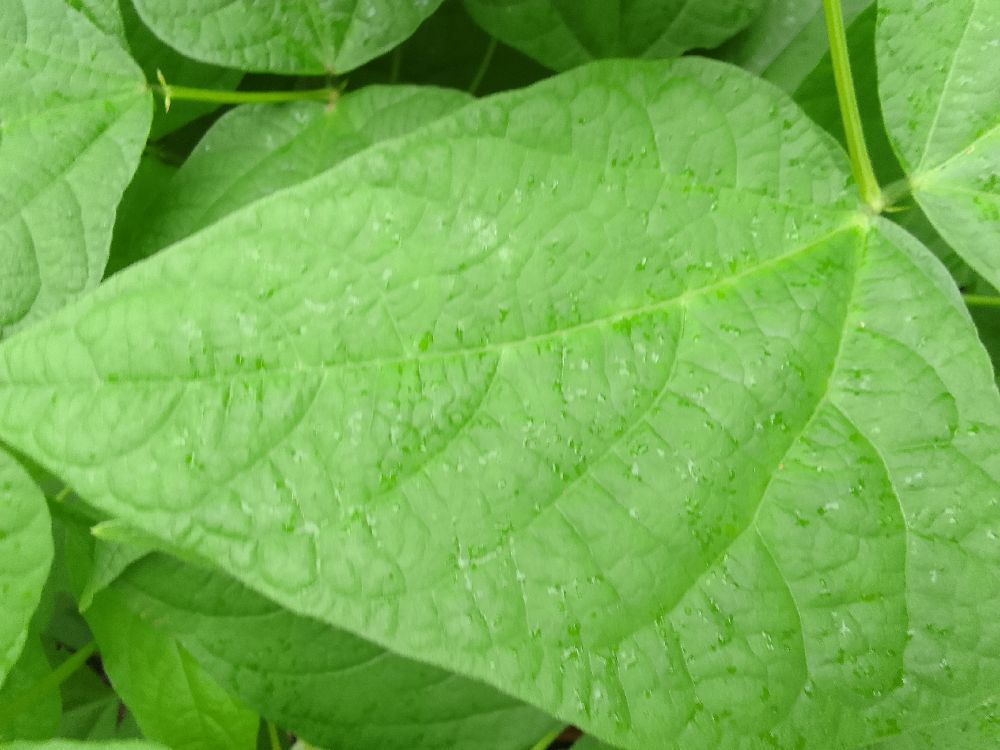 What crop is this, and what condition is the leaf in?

common bean, healthy
